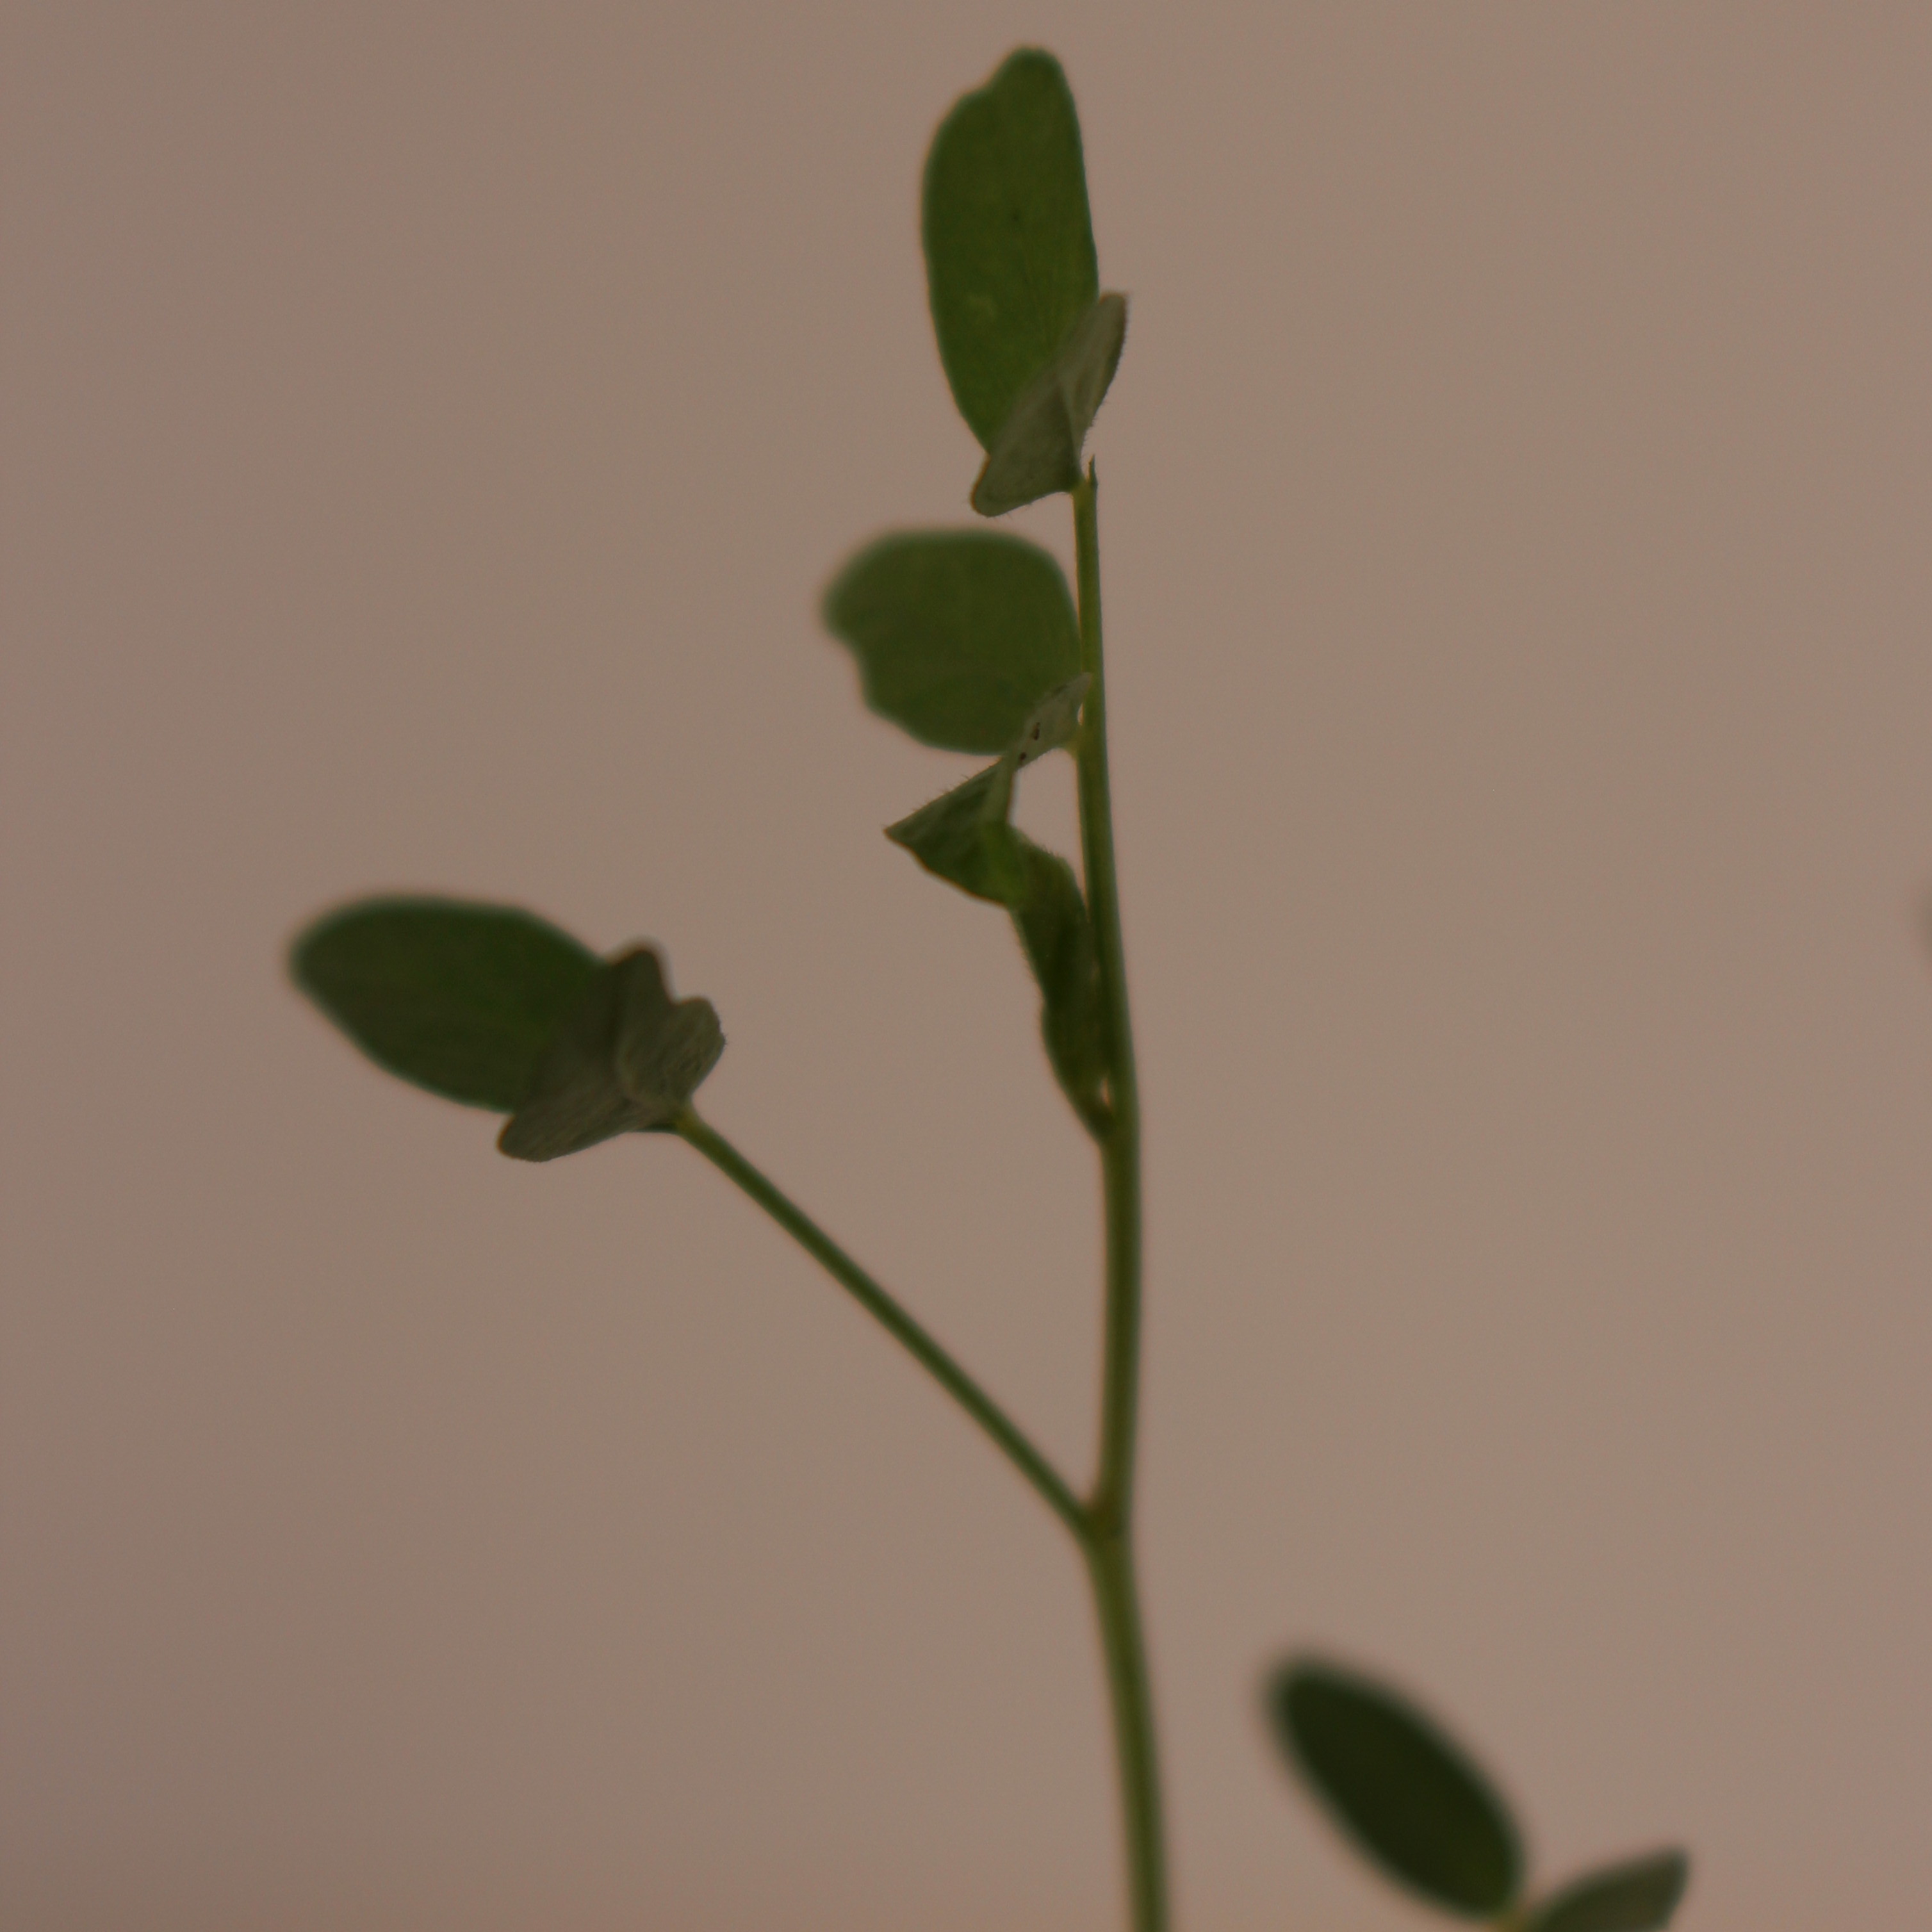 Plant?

Vicia sativa
